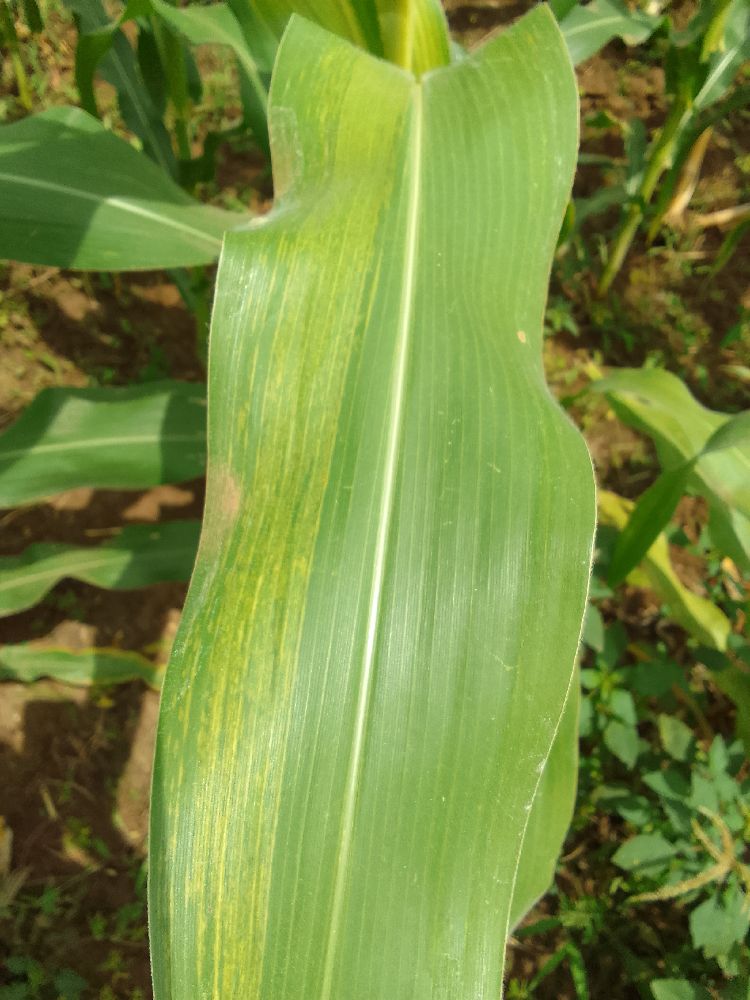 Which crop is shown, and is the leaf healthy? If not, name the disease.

maize, maize lethal necrosis
